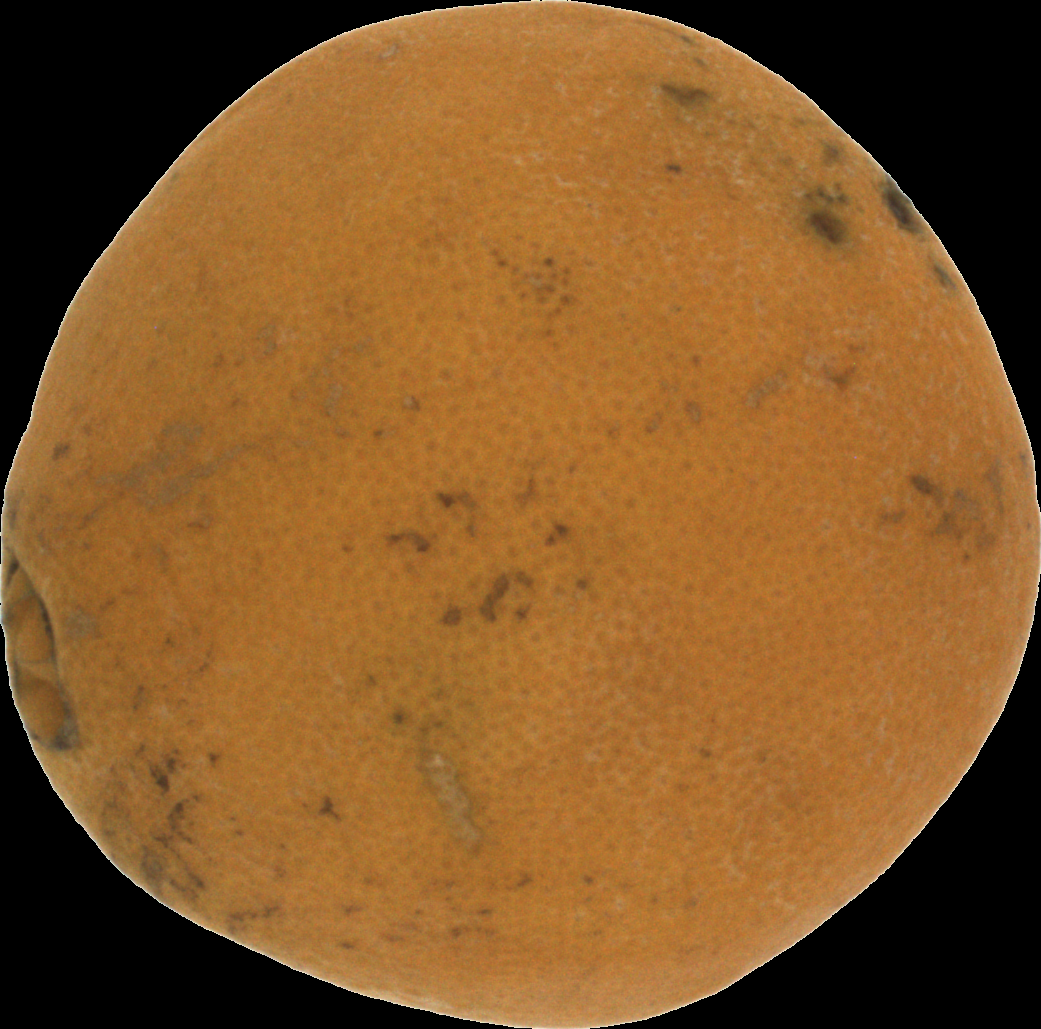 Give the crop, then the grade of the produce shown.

orange, bad
